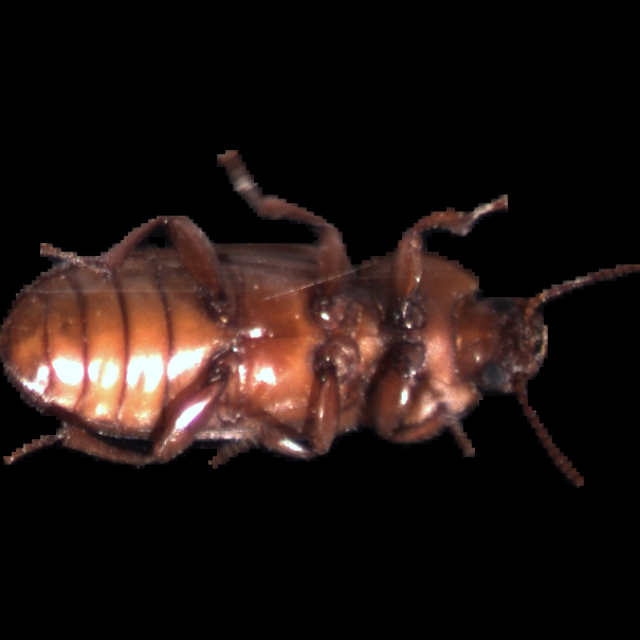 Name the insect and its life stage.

mealworm beetle
